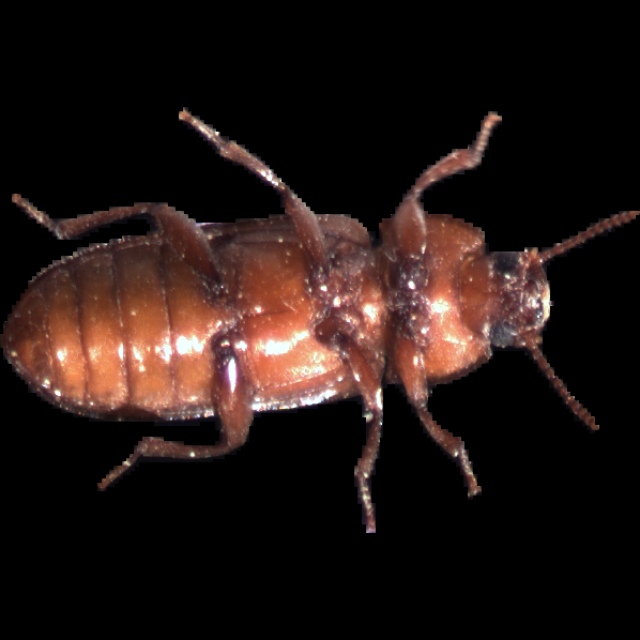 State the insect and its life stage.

mealworm beetle
